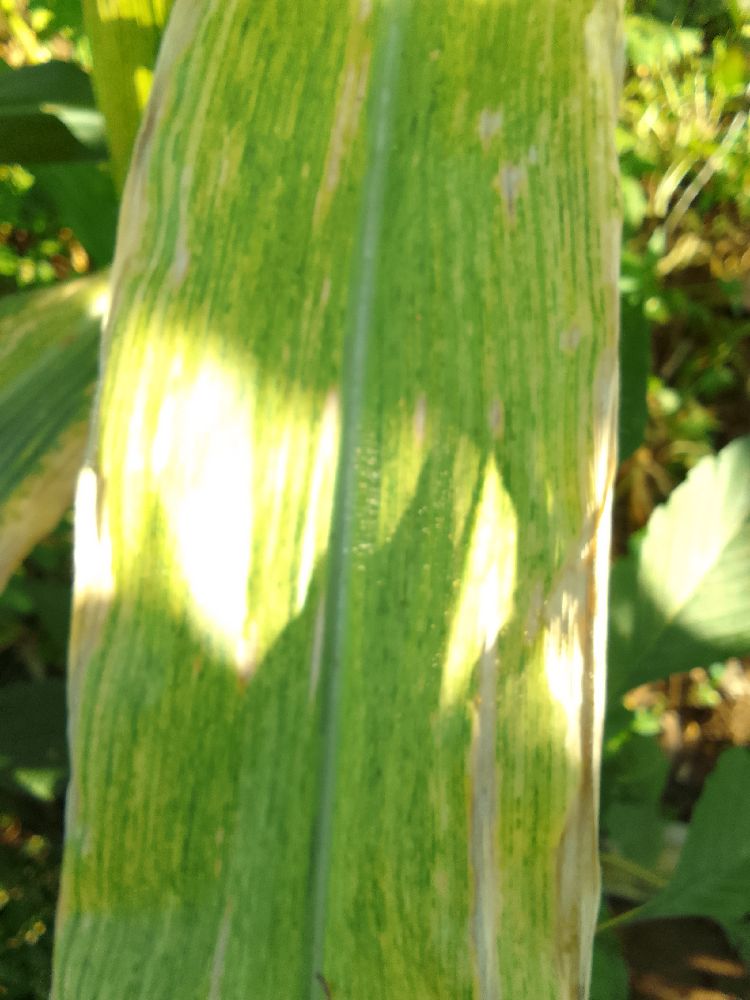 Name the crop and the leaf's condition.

maize, maize lethal necrosis
